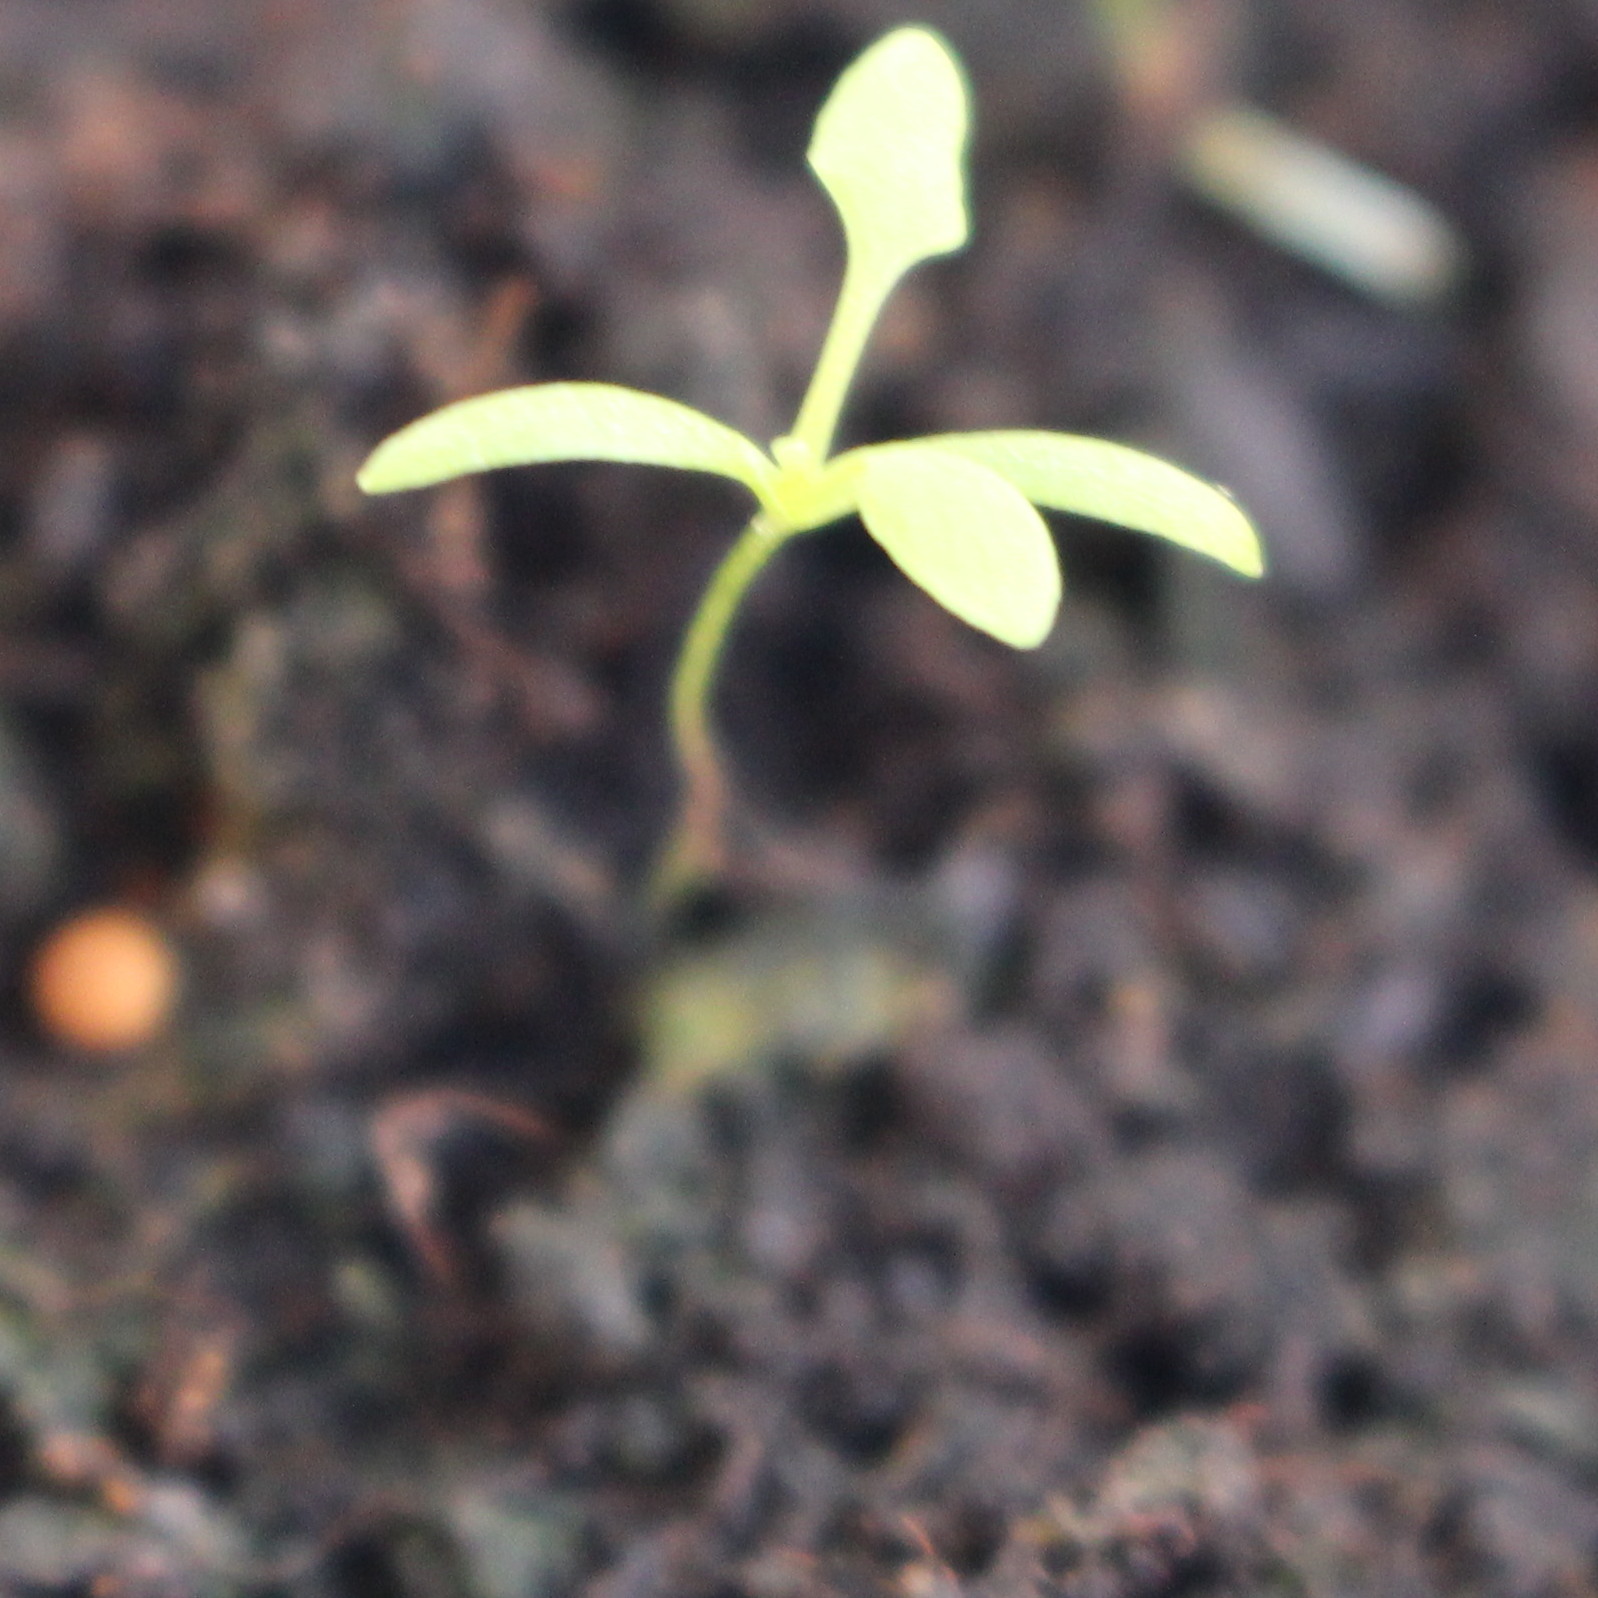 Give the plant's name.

Papaver rhoeas
